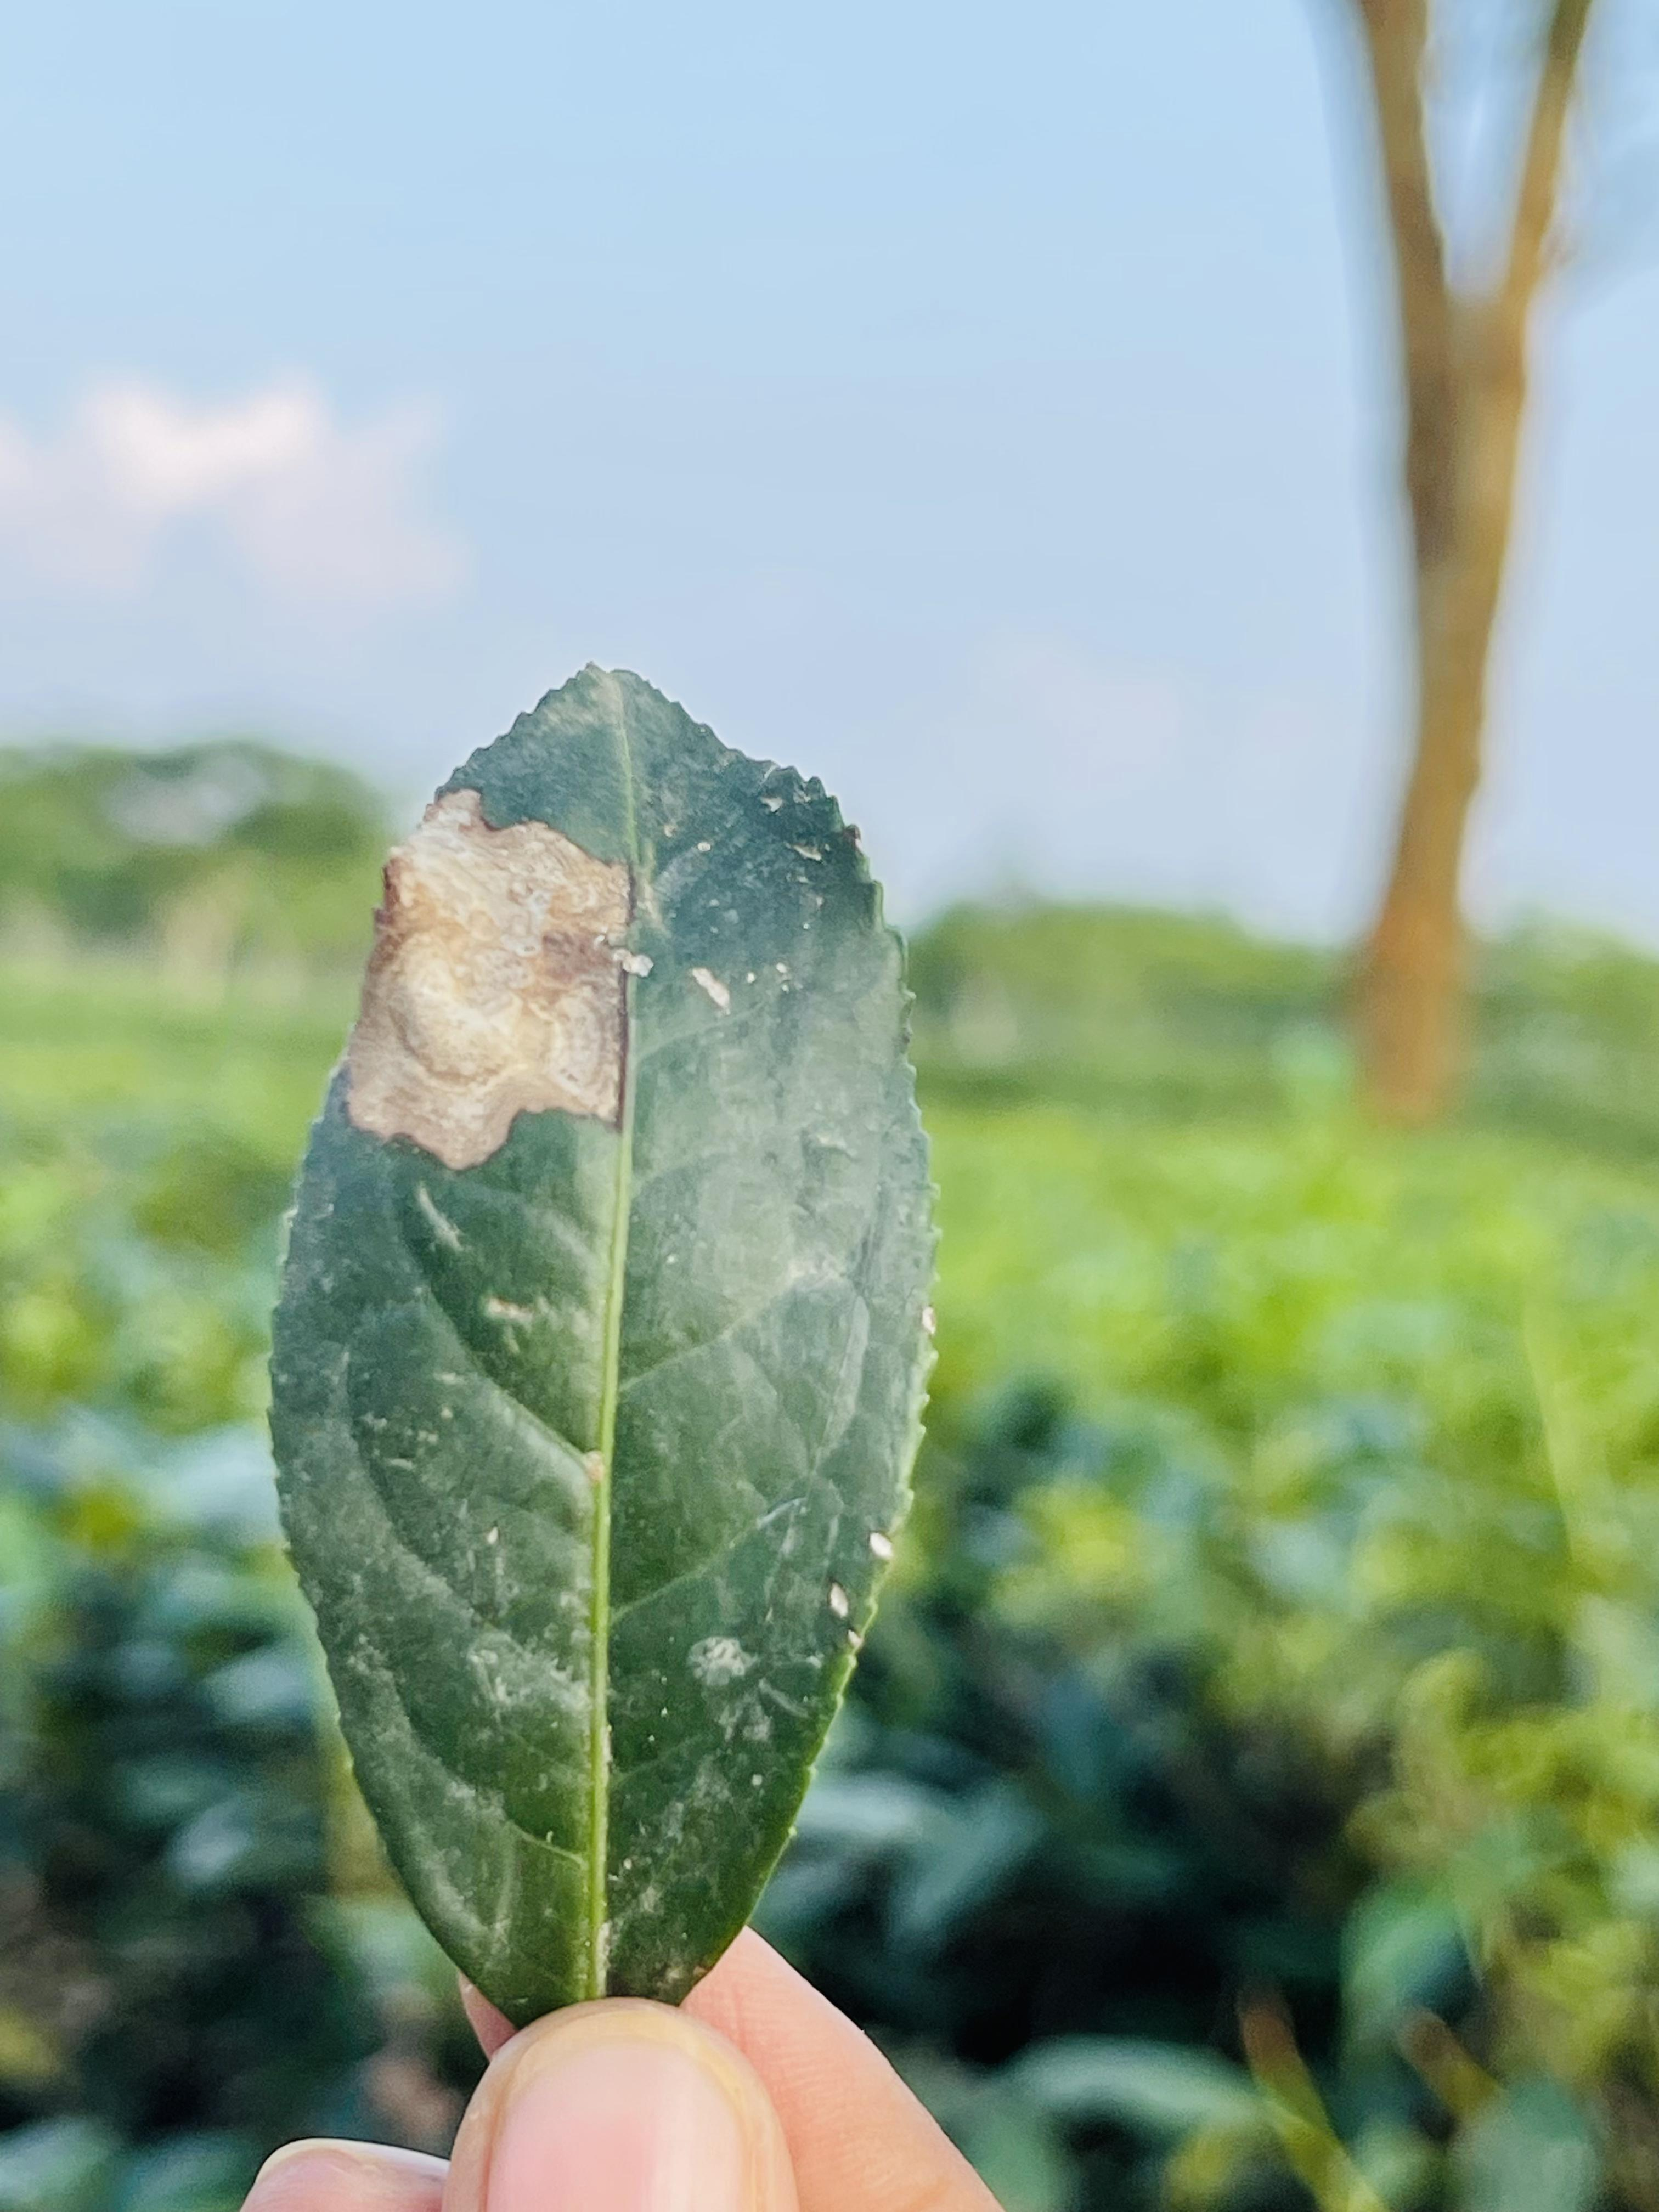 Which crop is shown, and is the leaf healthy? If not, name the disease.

tea, blight
